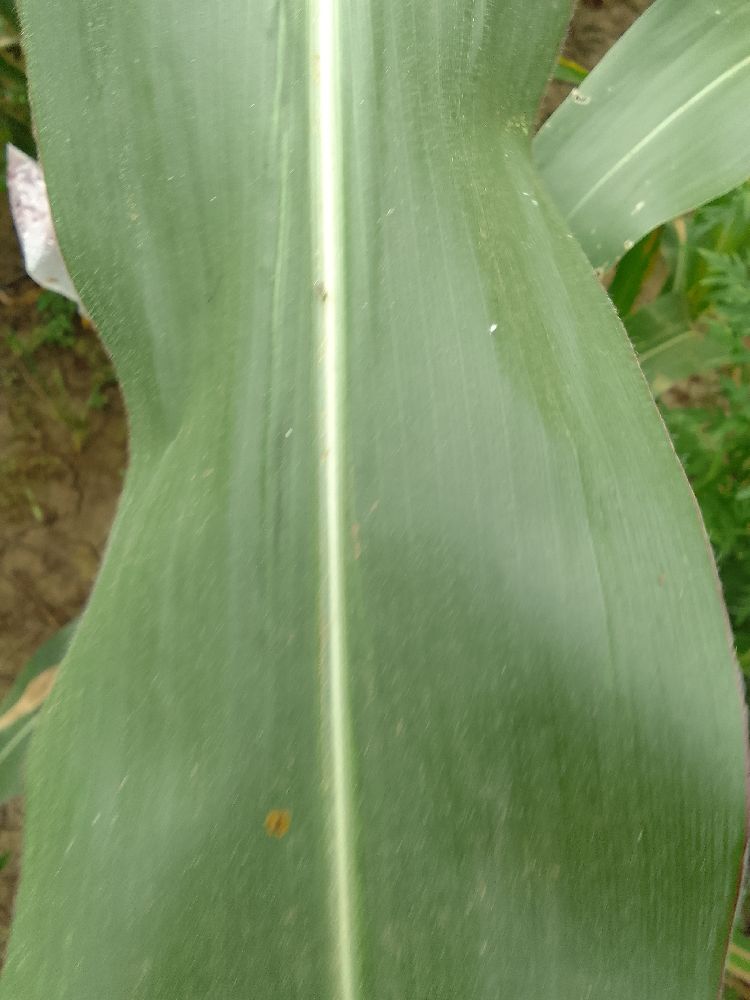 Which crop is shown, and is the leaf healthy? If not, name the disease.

maize, healthy
